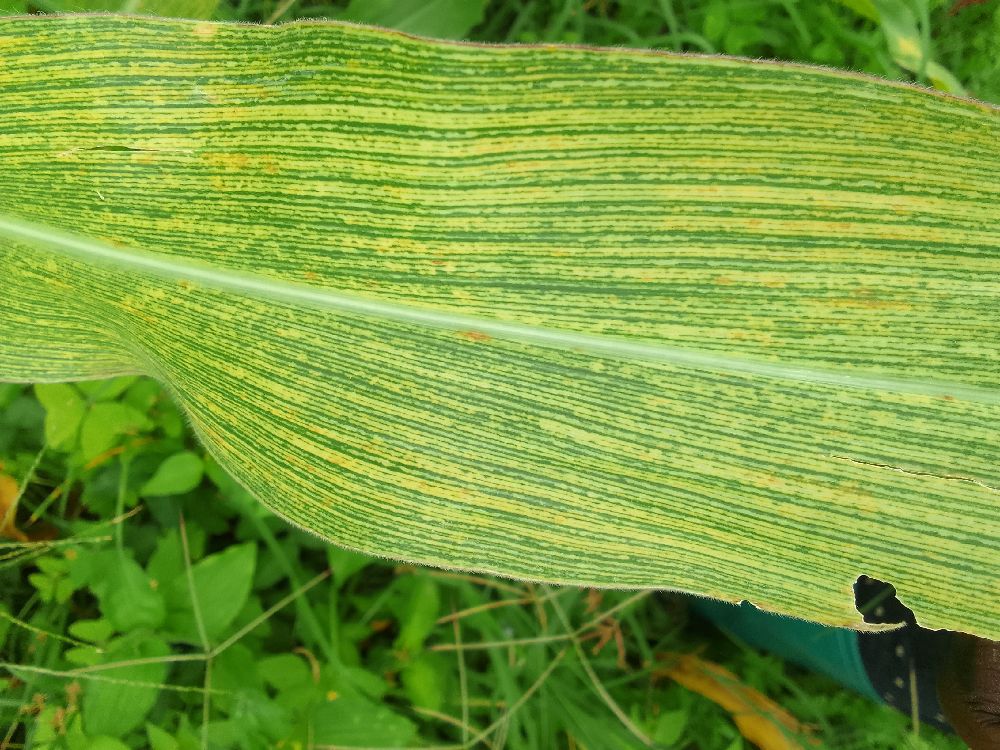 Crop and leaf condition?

maize, maize streak virus
